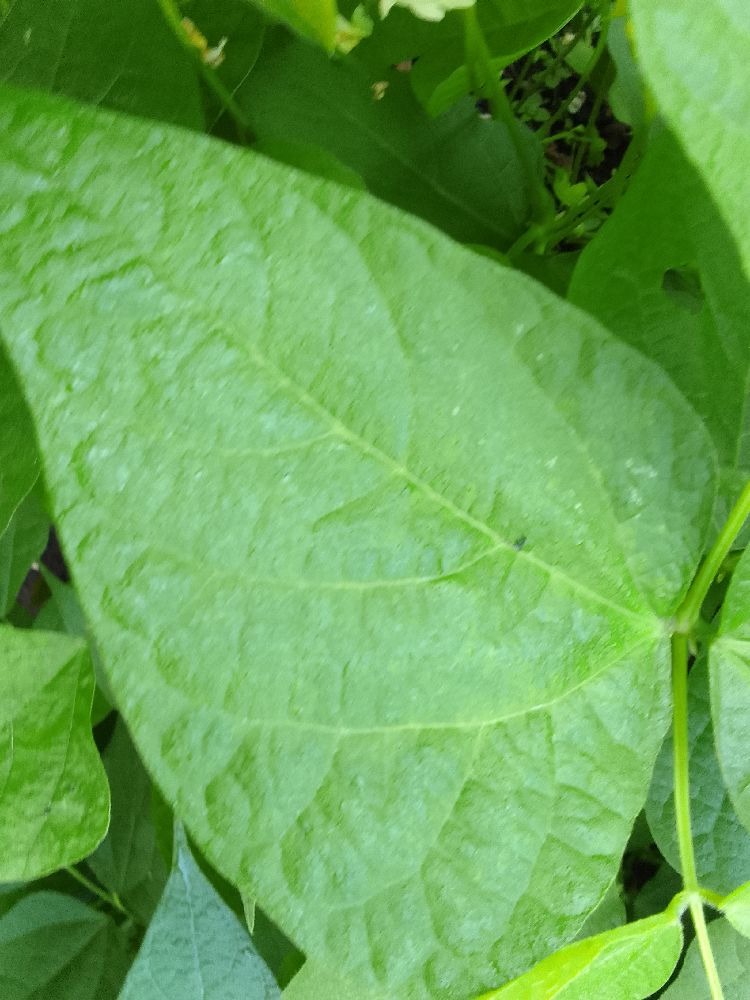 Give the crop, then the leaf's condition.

common bean, healthy
